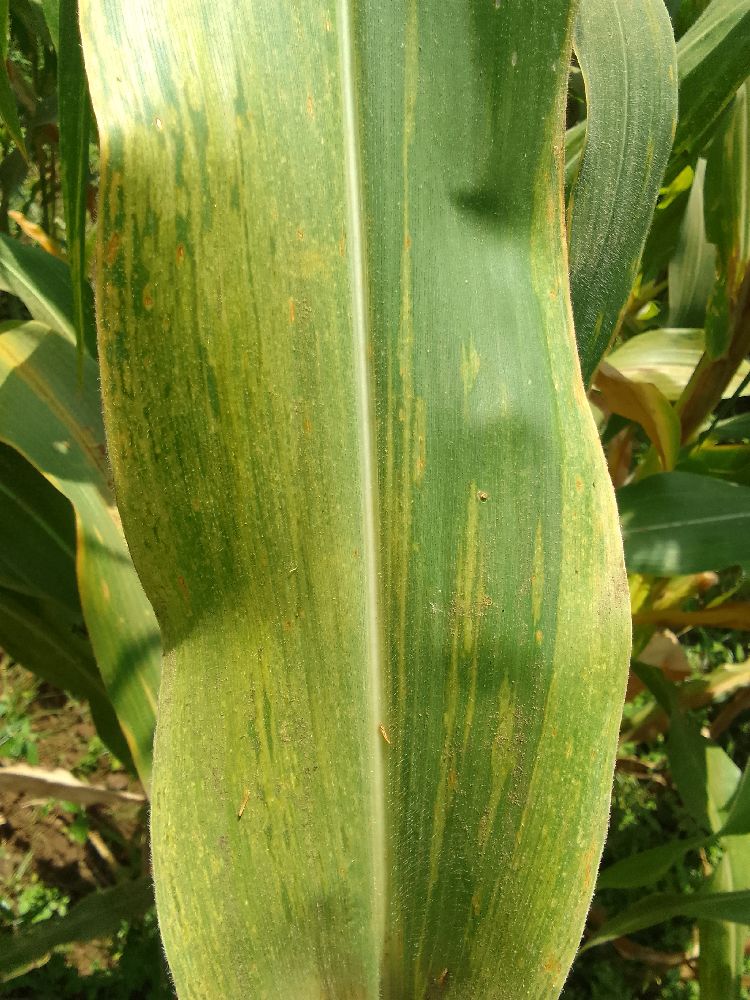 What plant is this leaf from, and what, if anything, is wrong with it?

maize, maize lethal necrosis
